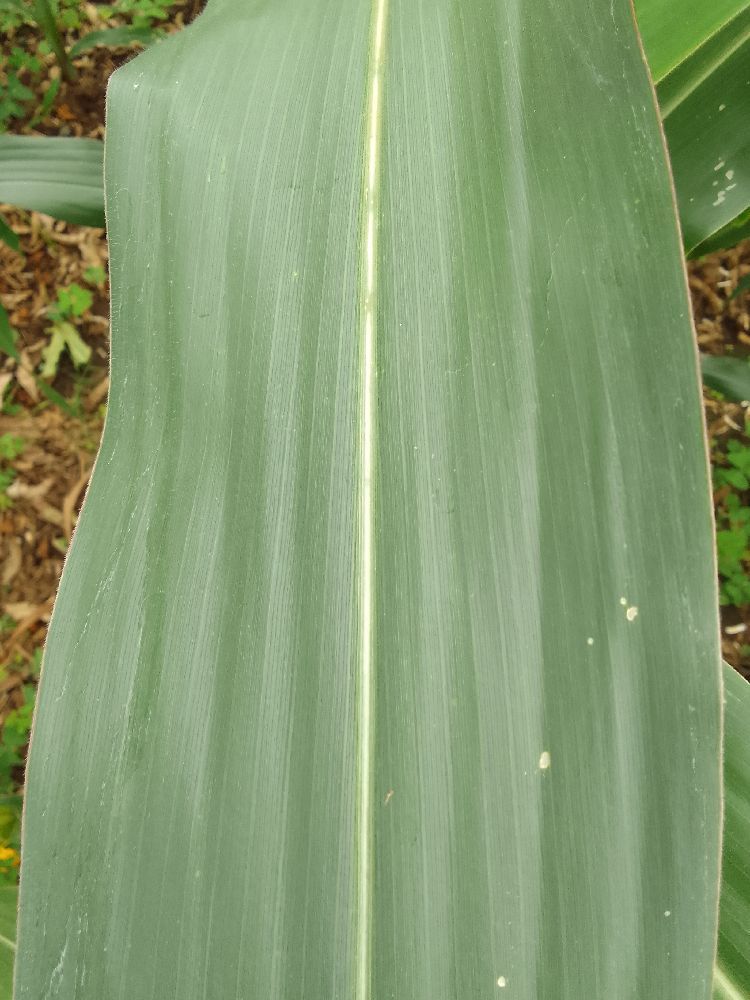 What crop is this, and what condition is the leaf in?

maize, healthy
